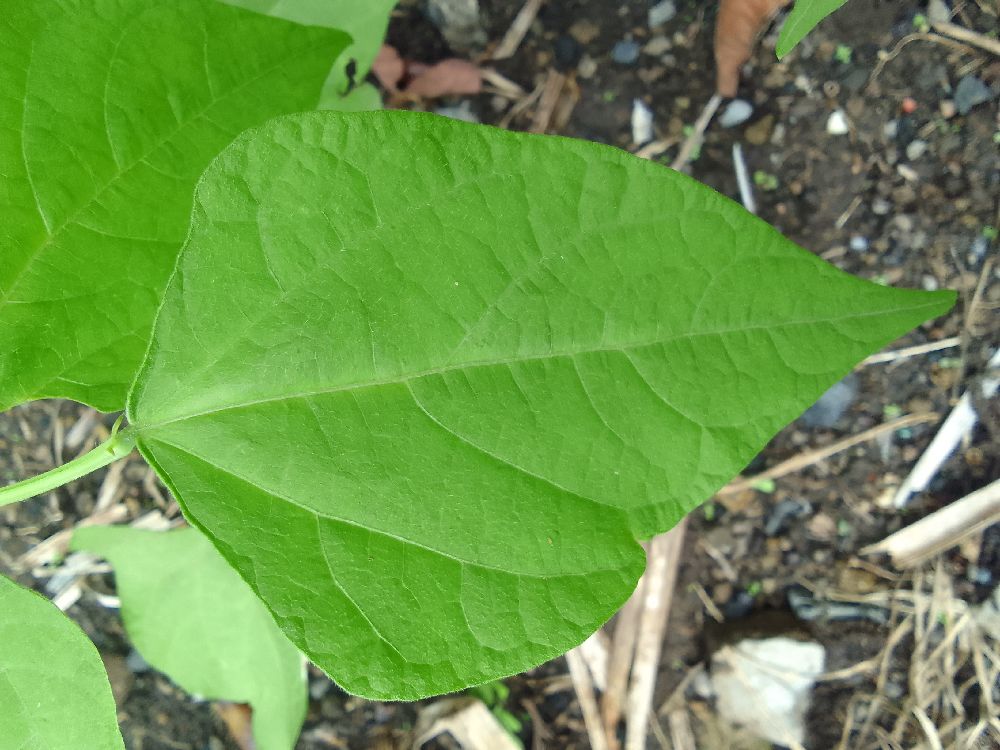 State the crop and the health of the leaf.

common bean, healthy
